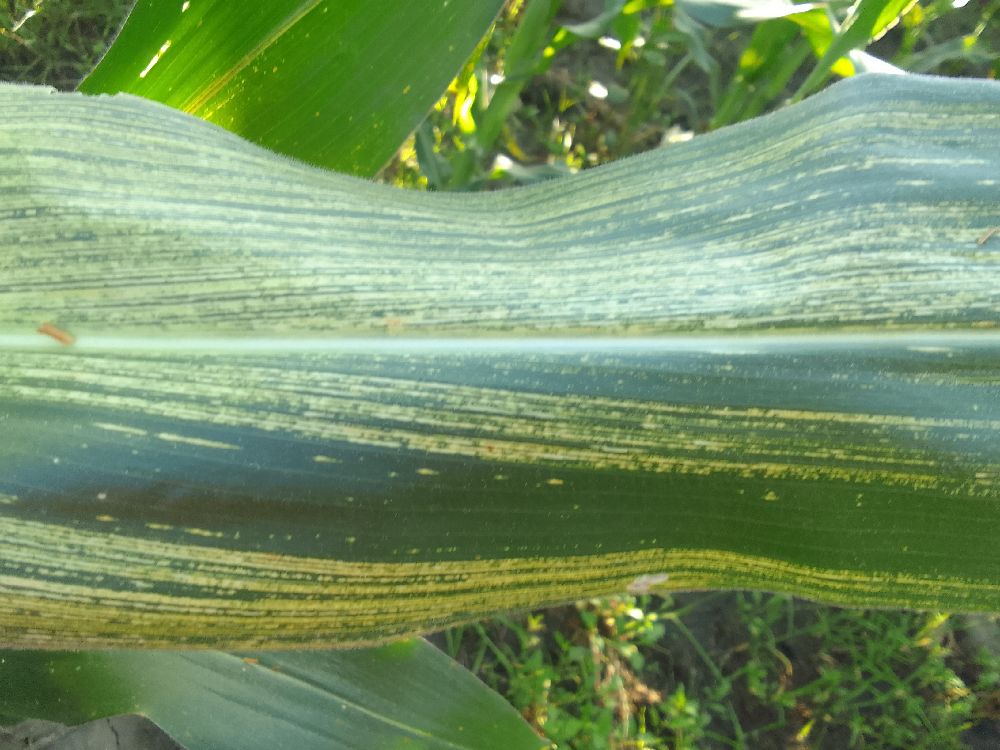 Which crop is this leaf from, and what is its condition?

maize, maize streak virus
